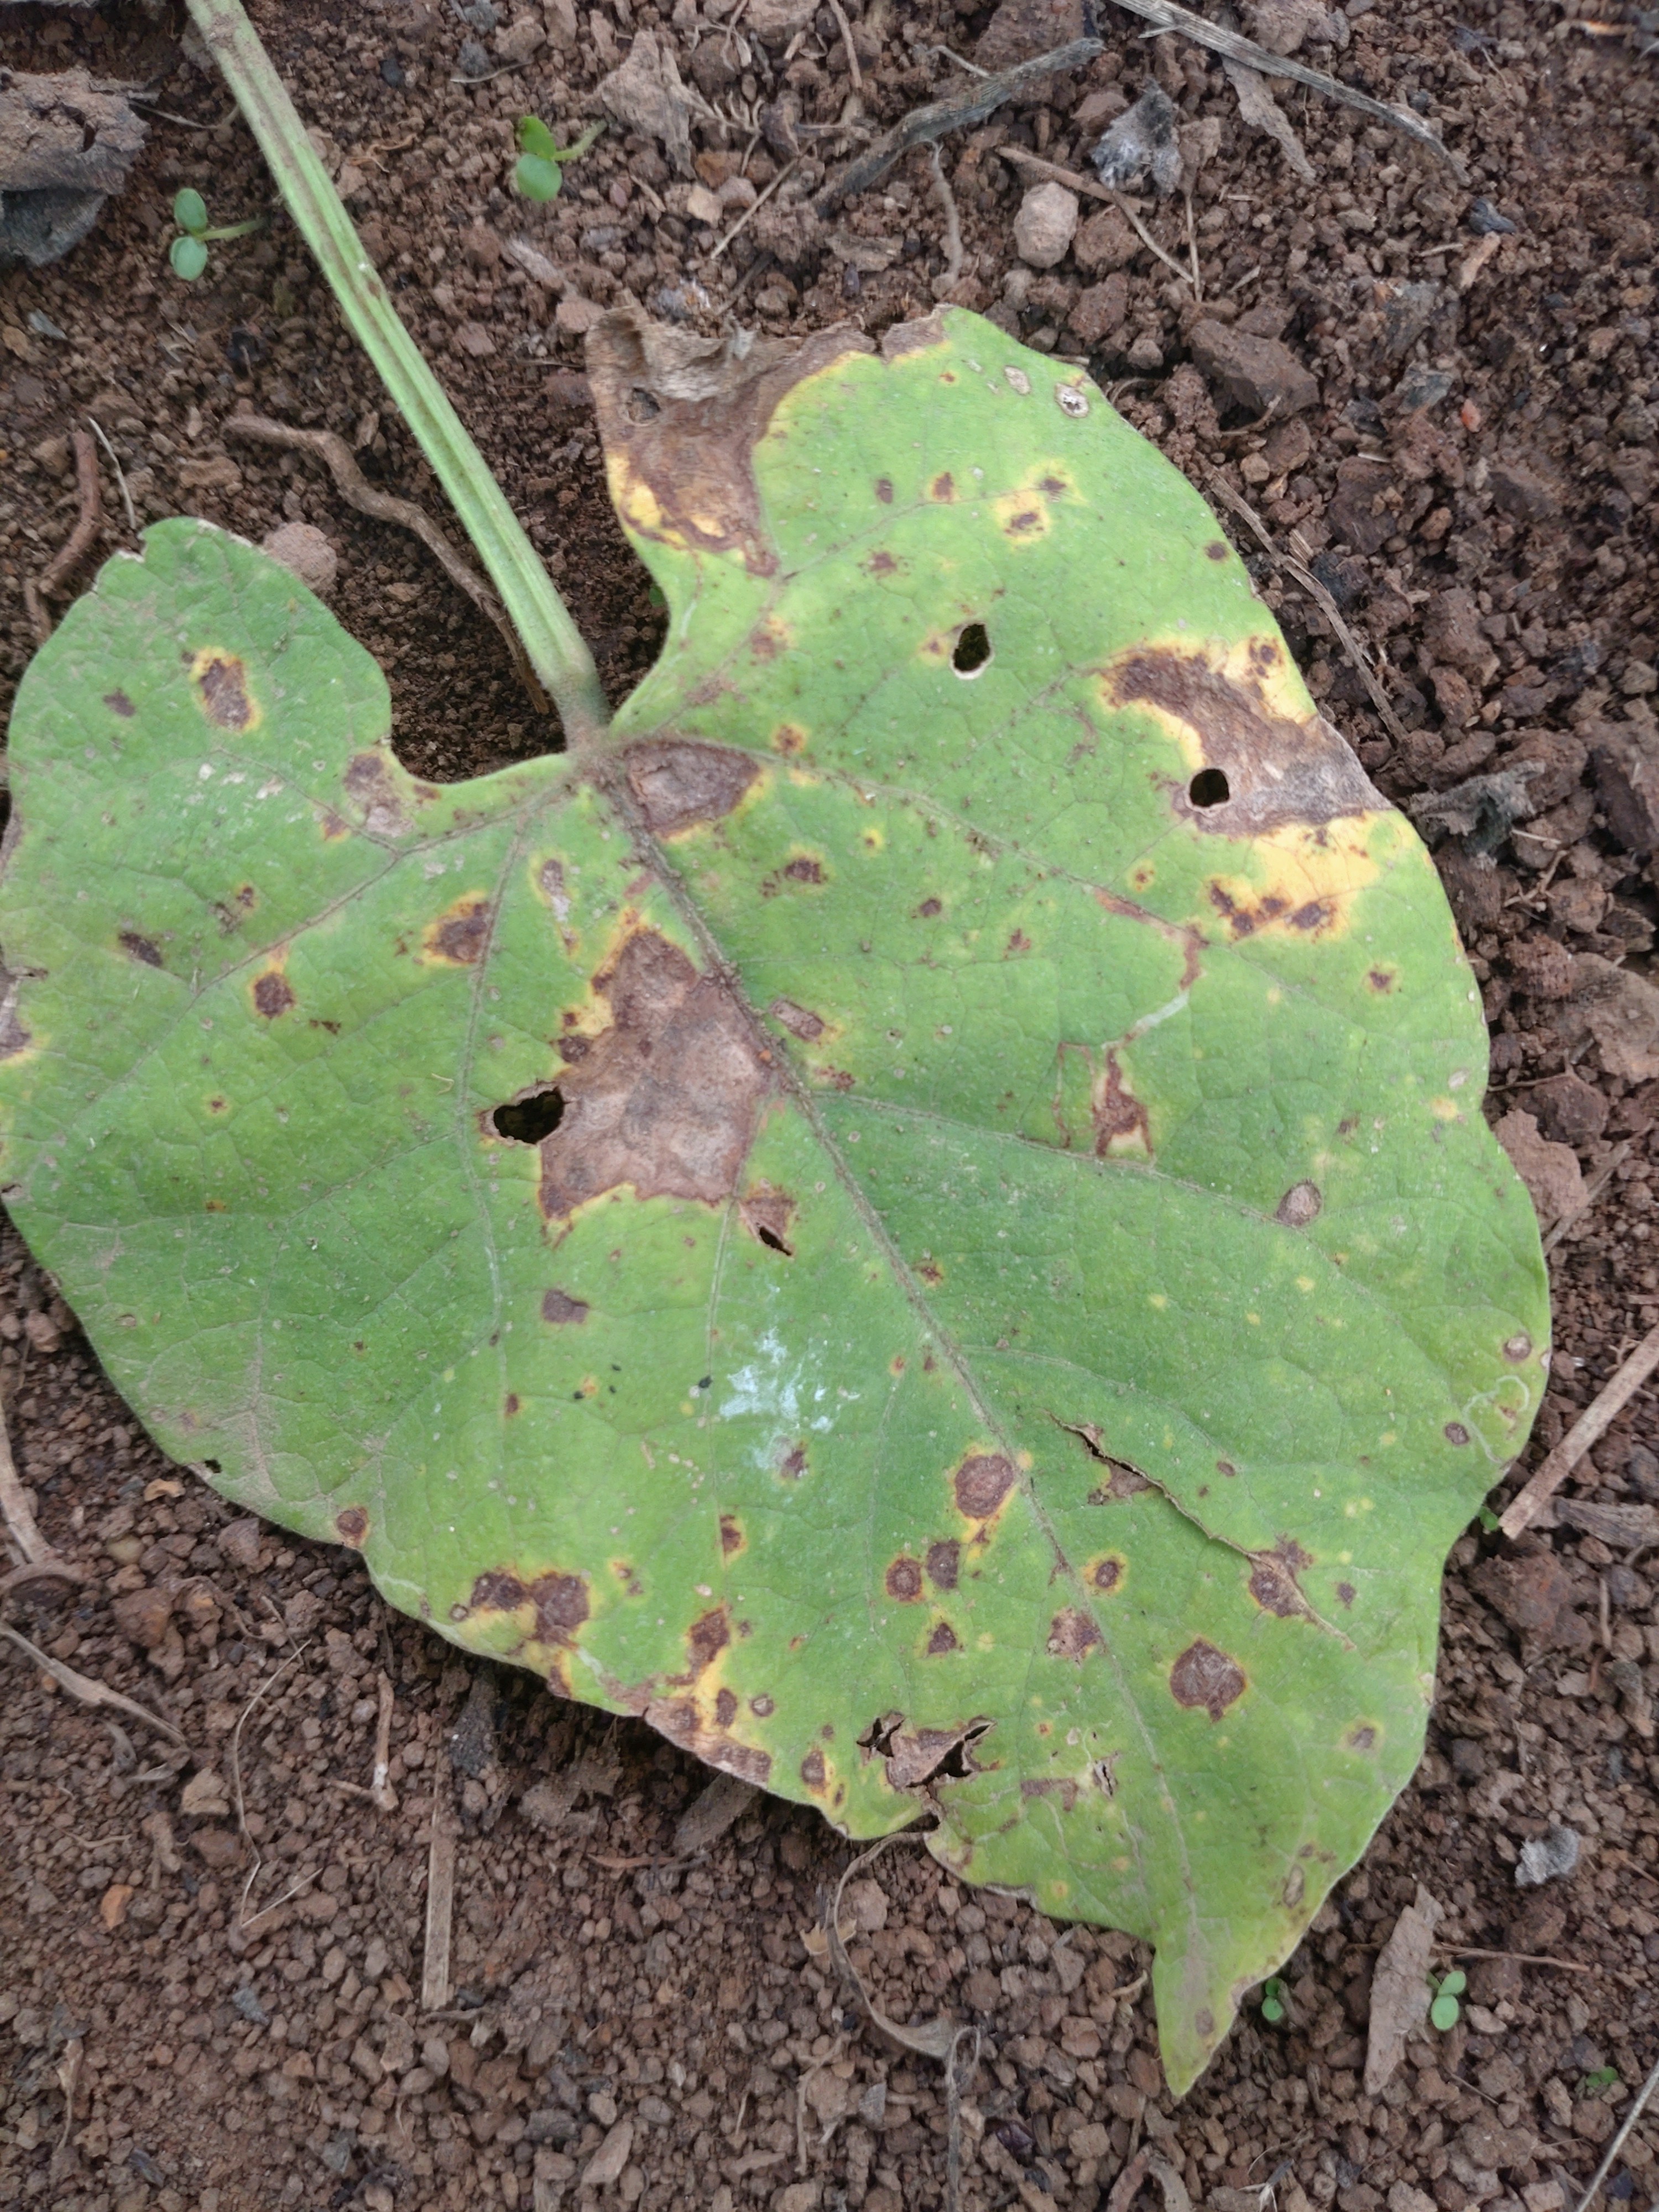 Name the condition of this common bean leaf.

rust
